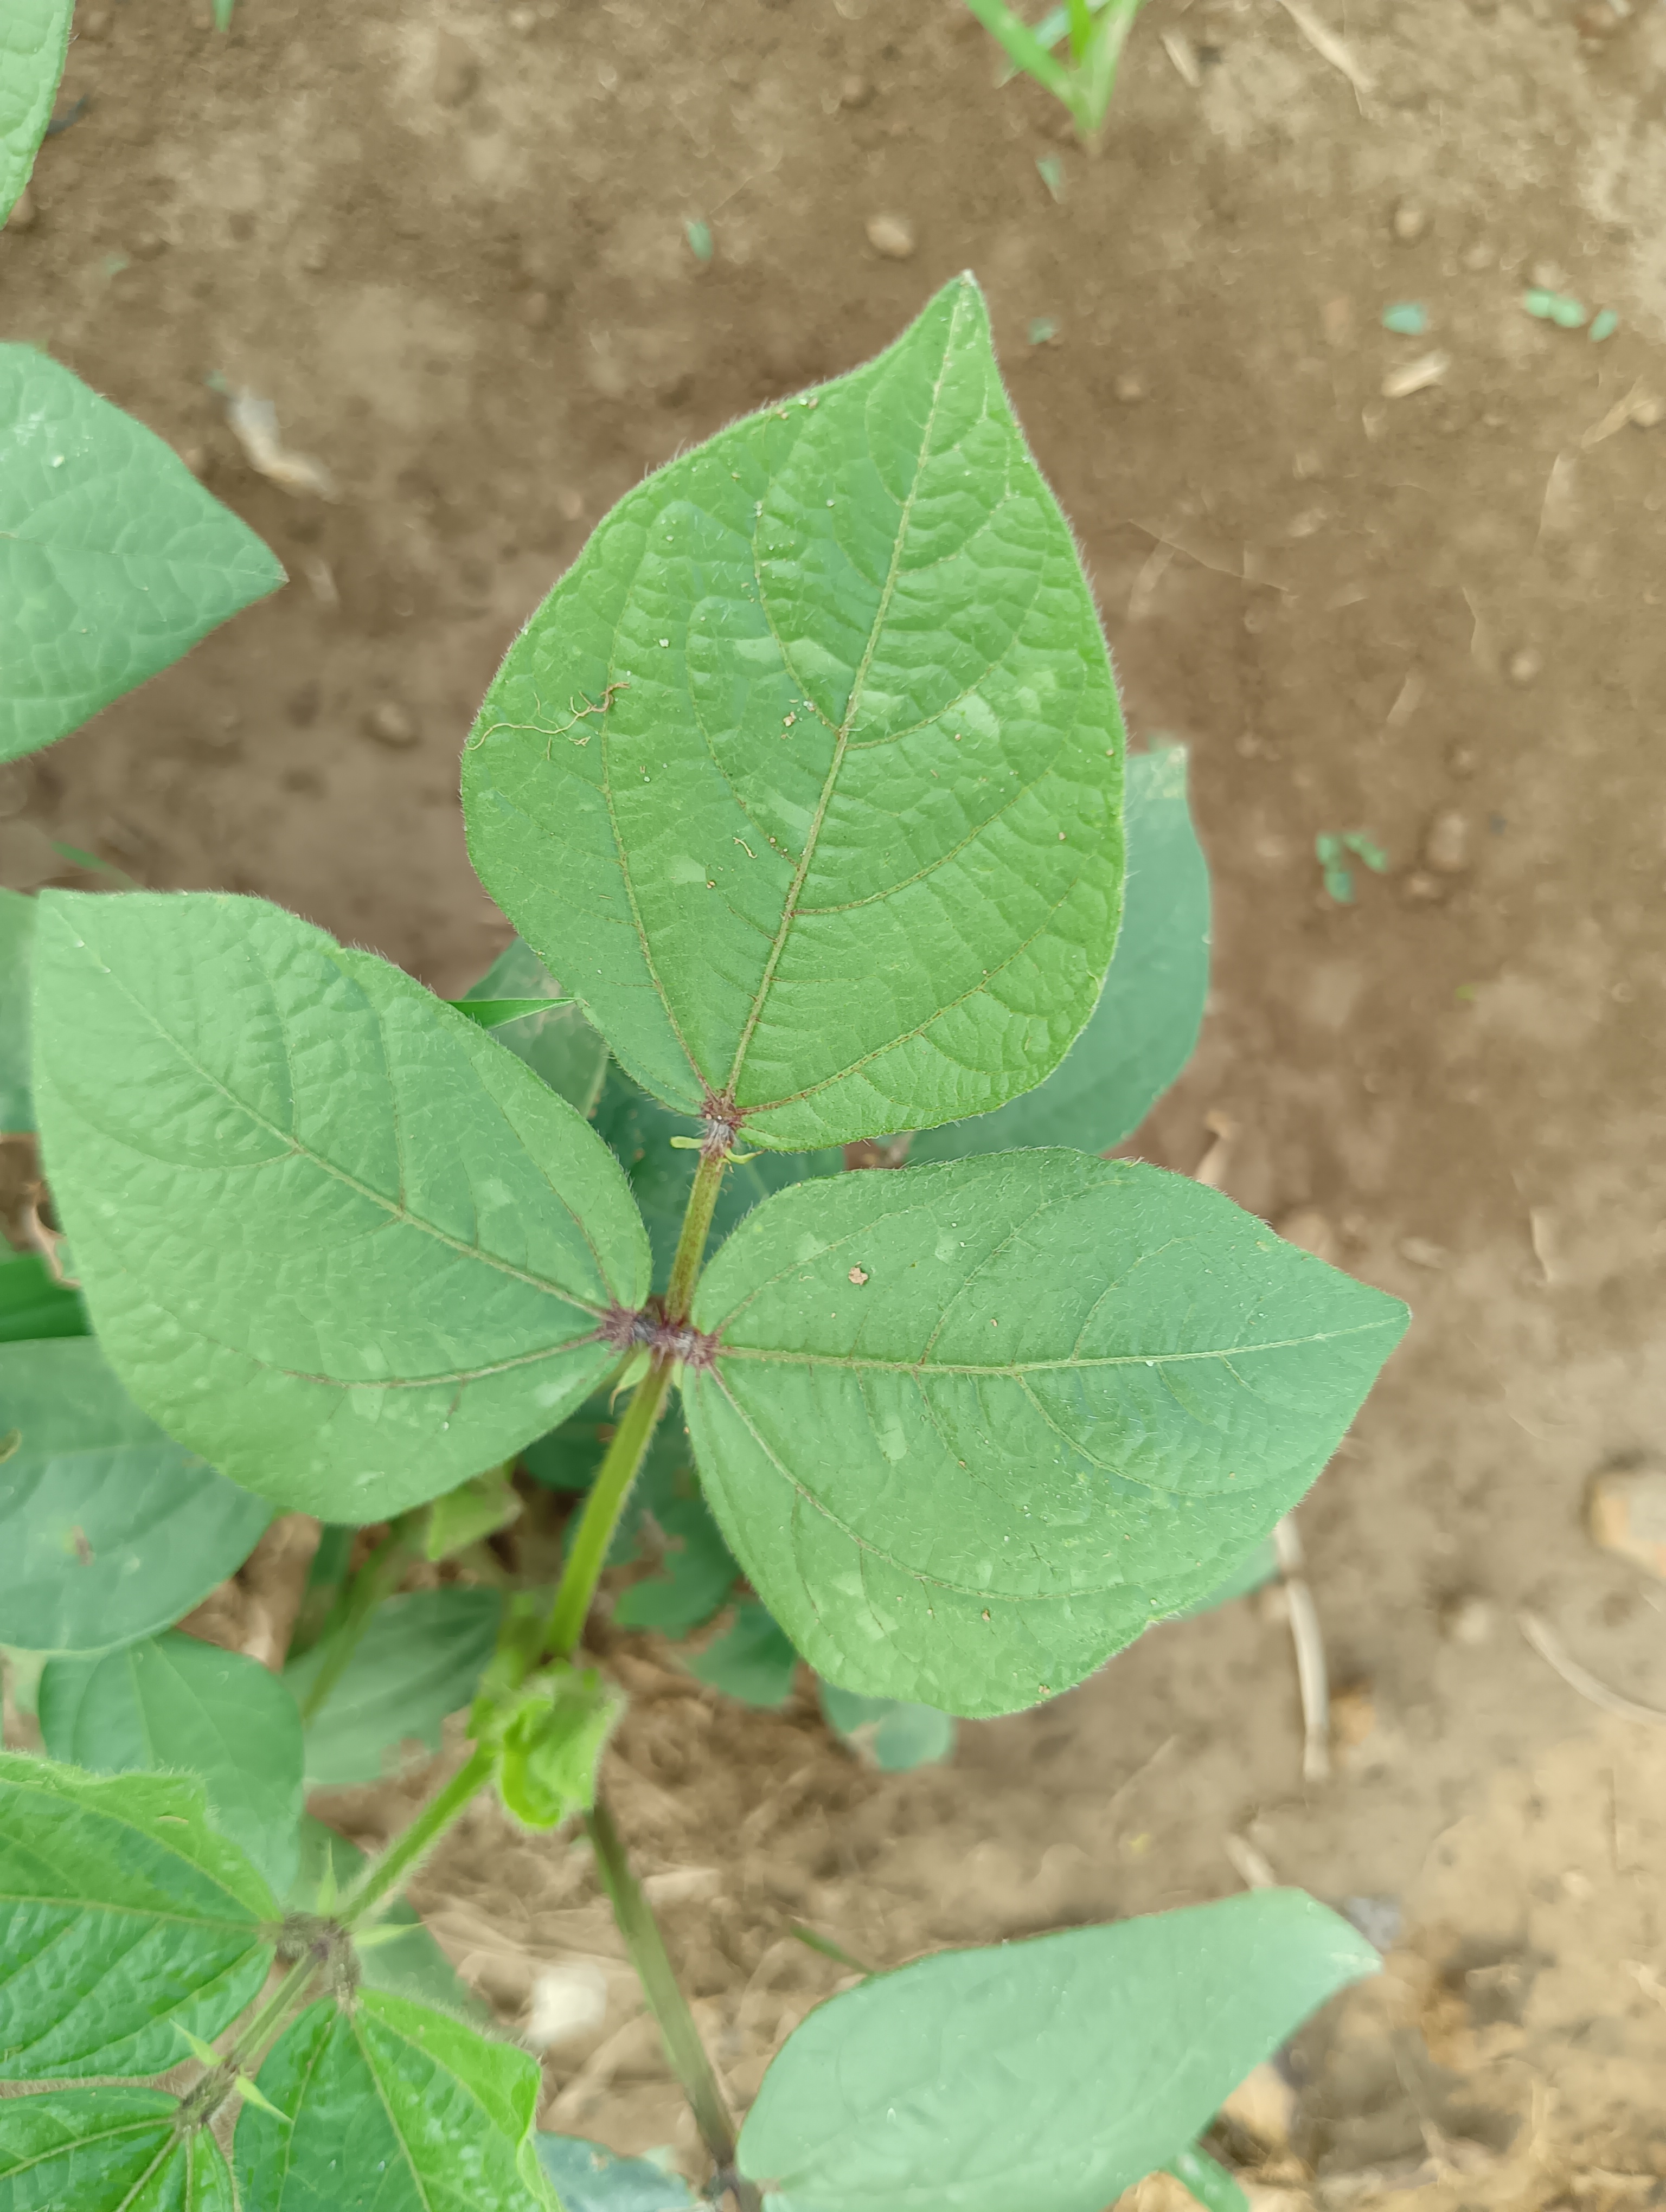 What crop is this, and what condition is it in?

mungbean, healthy
